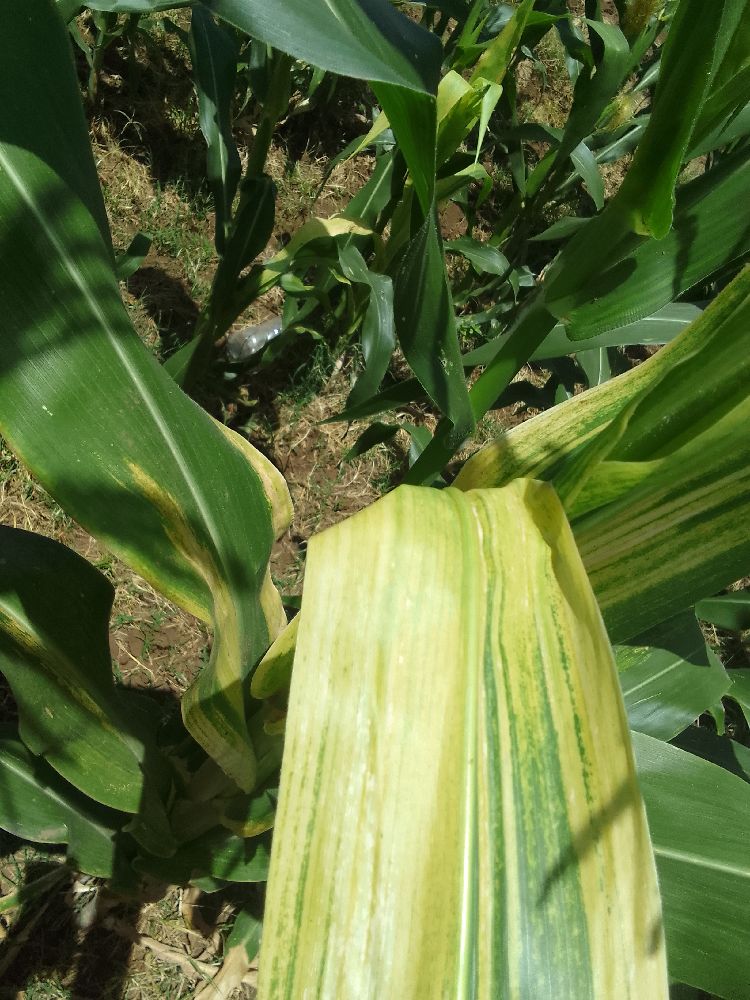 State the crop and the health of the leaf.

maize, maize lethal necrosis
